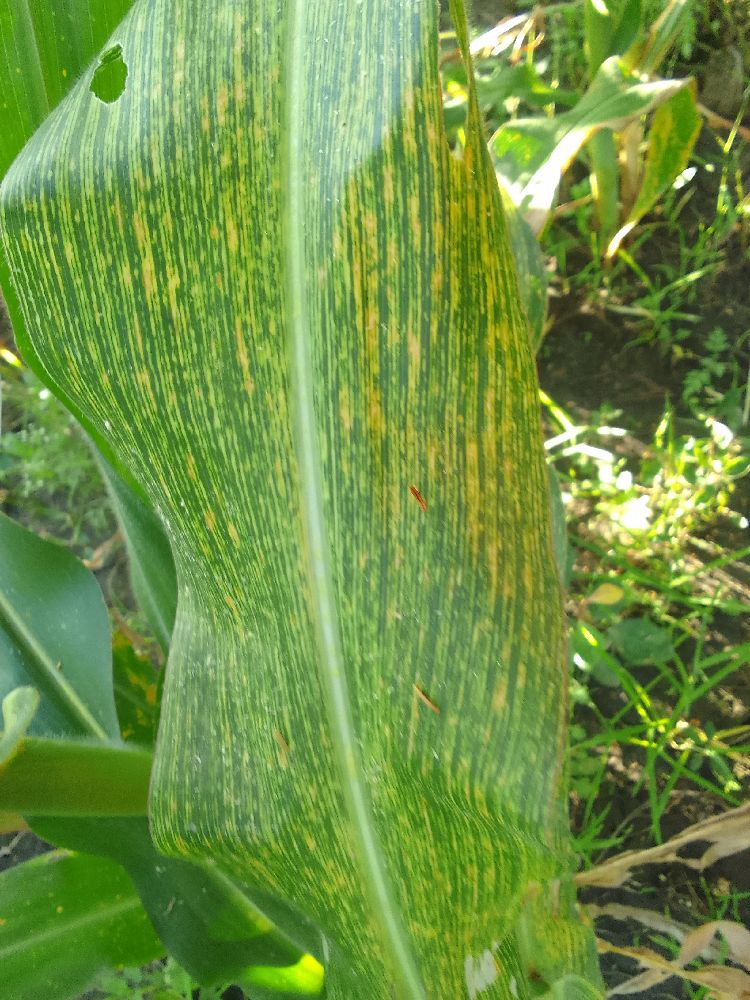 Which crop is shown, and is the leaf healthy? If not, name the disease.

maize, maize streak virus
